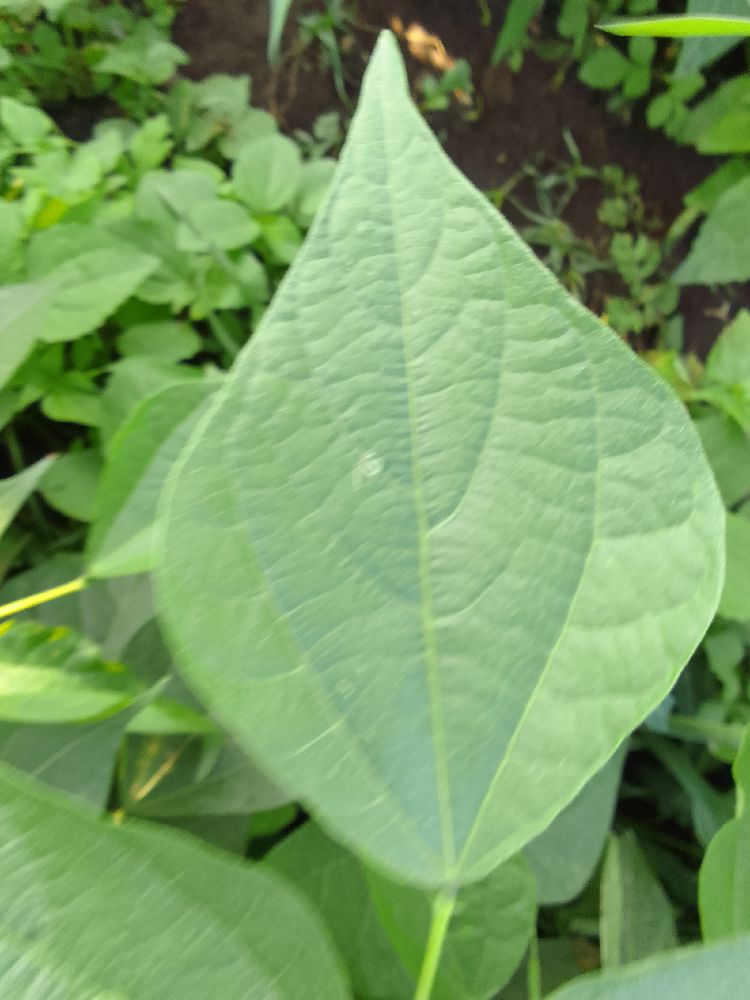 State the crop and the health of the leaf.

common bean, healthy
